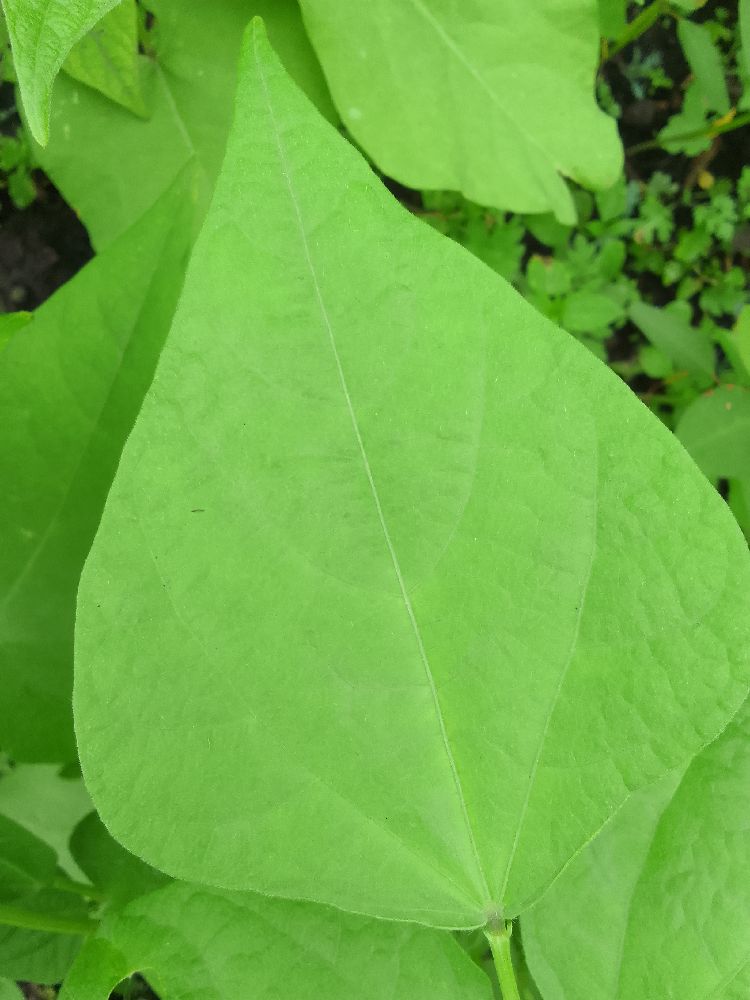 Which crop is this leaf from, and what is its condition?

common bean, healthy
